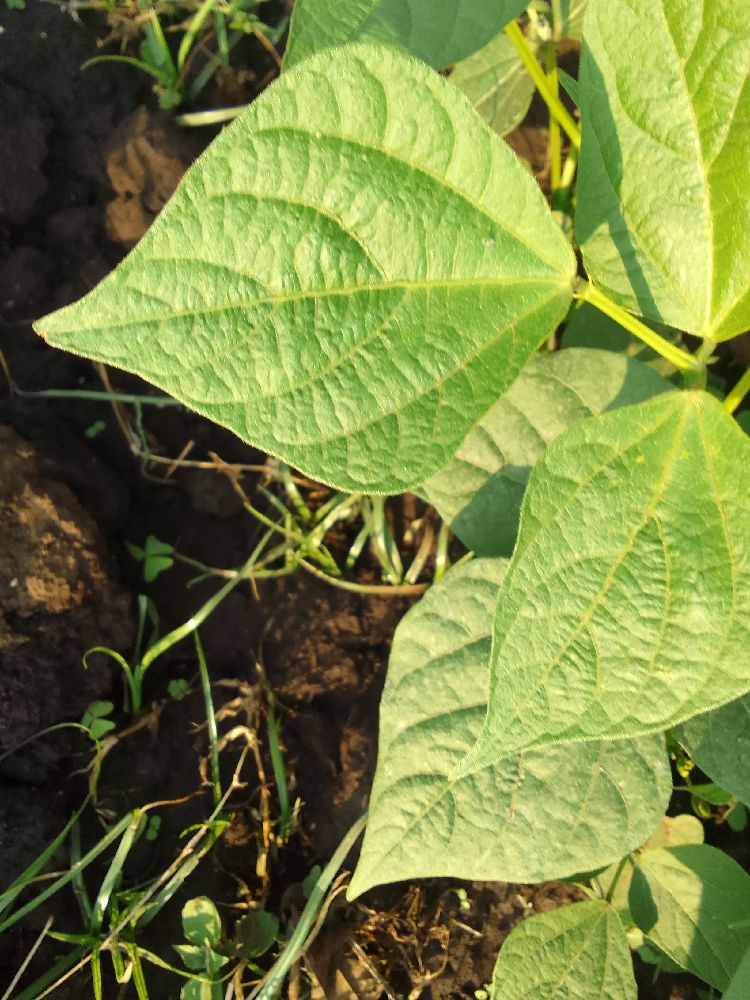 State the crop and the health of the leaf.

common bean, healthy
